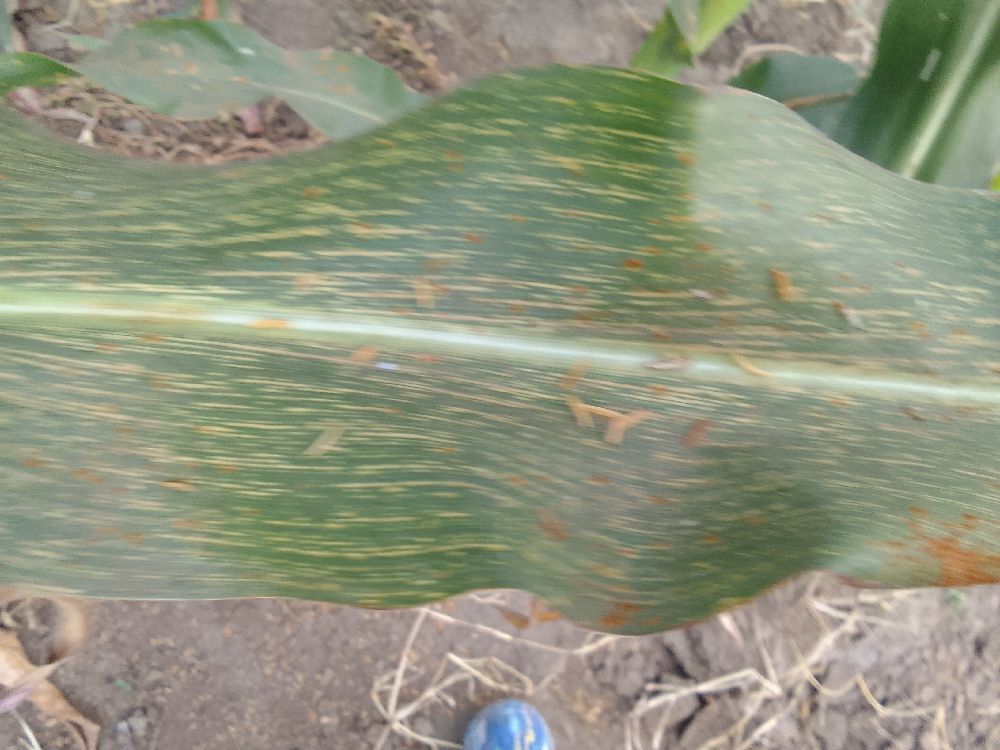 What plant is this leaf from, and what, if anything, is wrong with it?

maize, maize streak virus
